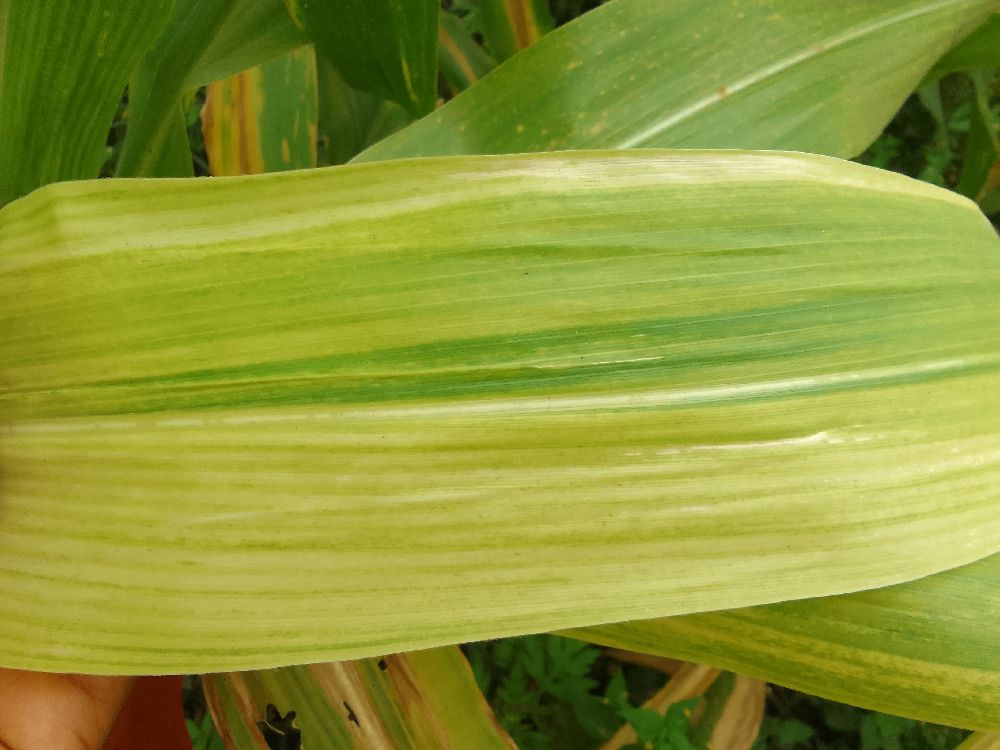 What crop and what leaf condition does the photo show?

maize, maize lethal necrosis
